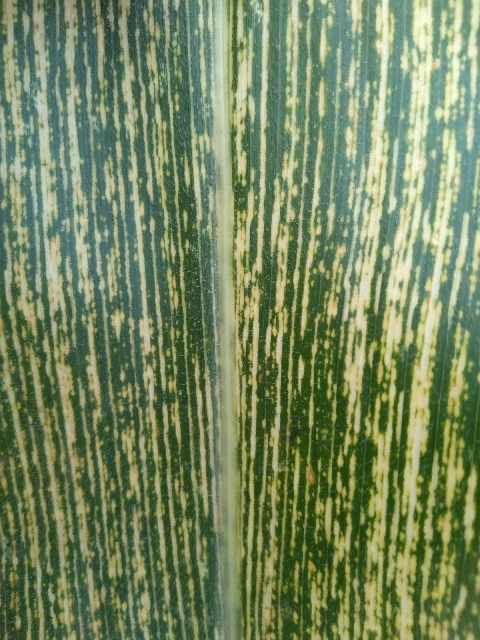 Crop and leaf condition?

maize, maize streak virus
